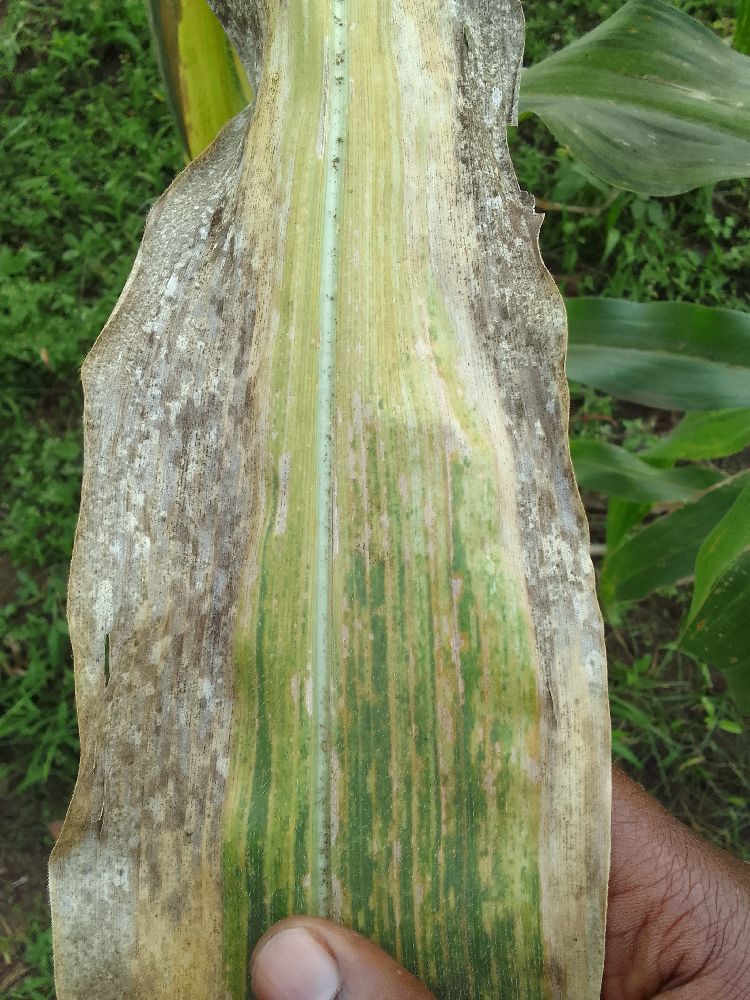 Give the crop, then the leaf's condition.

maize, maize lethal necrosis
